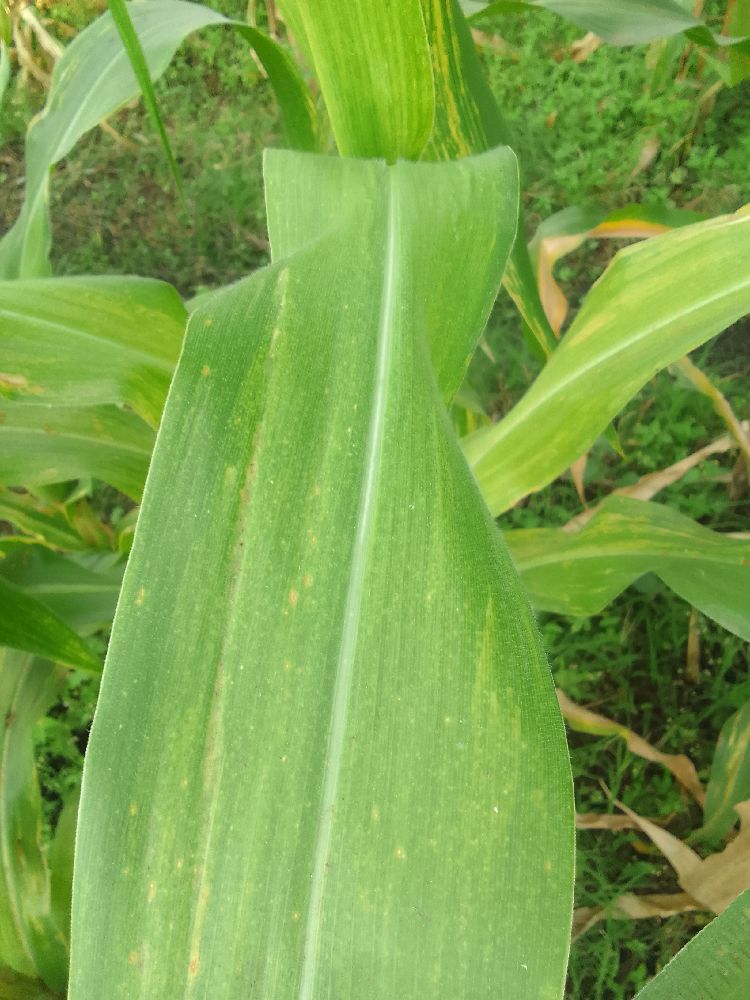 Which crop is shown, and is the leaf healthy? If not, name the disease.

maize, maize lethal necrosis
